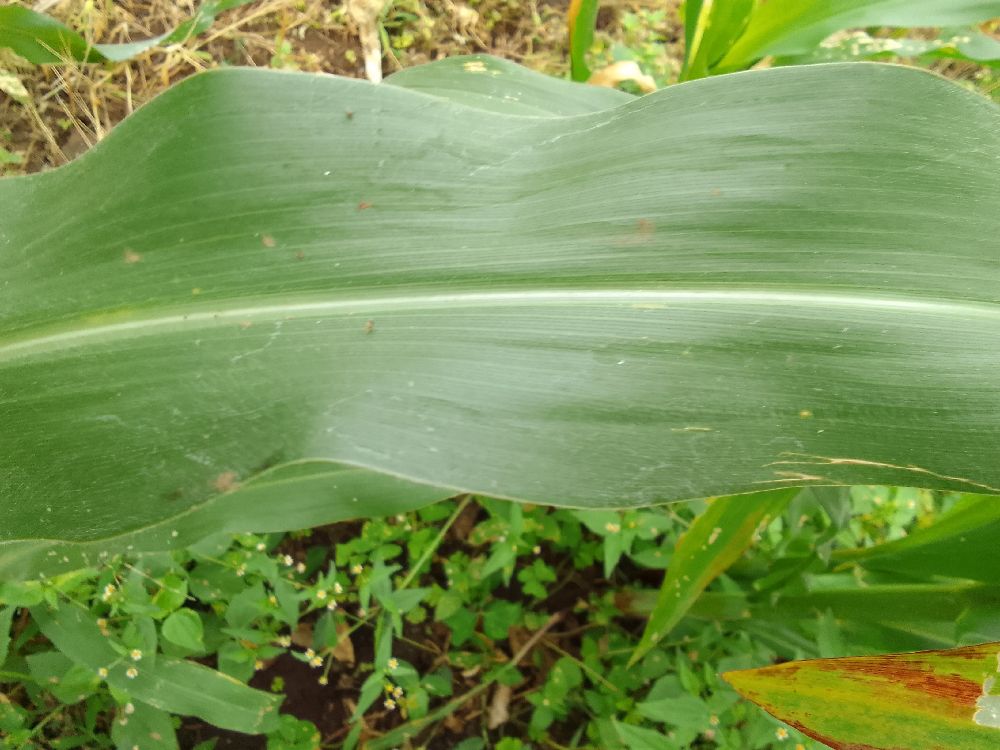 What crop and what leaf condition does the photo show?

maize, healthy
